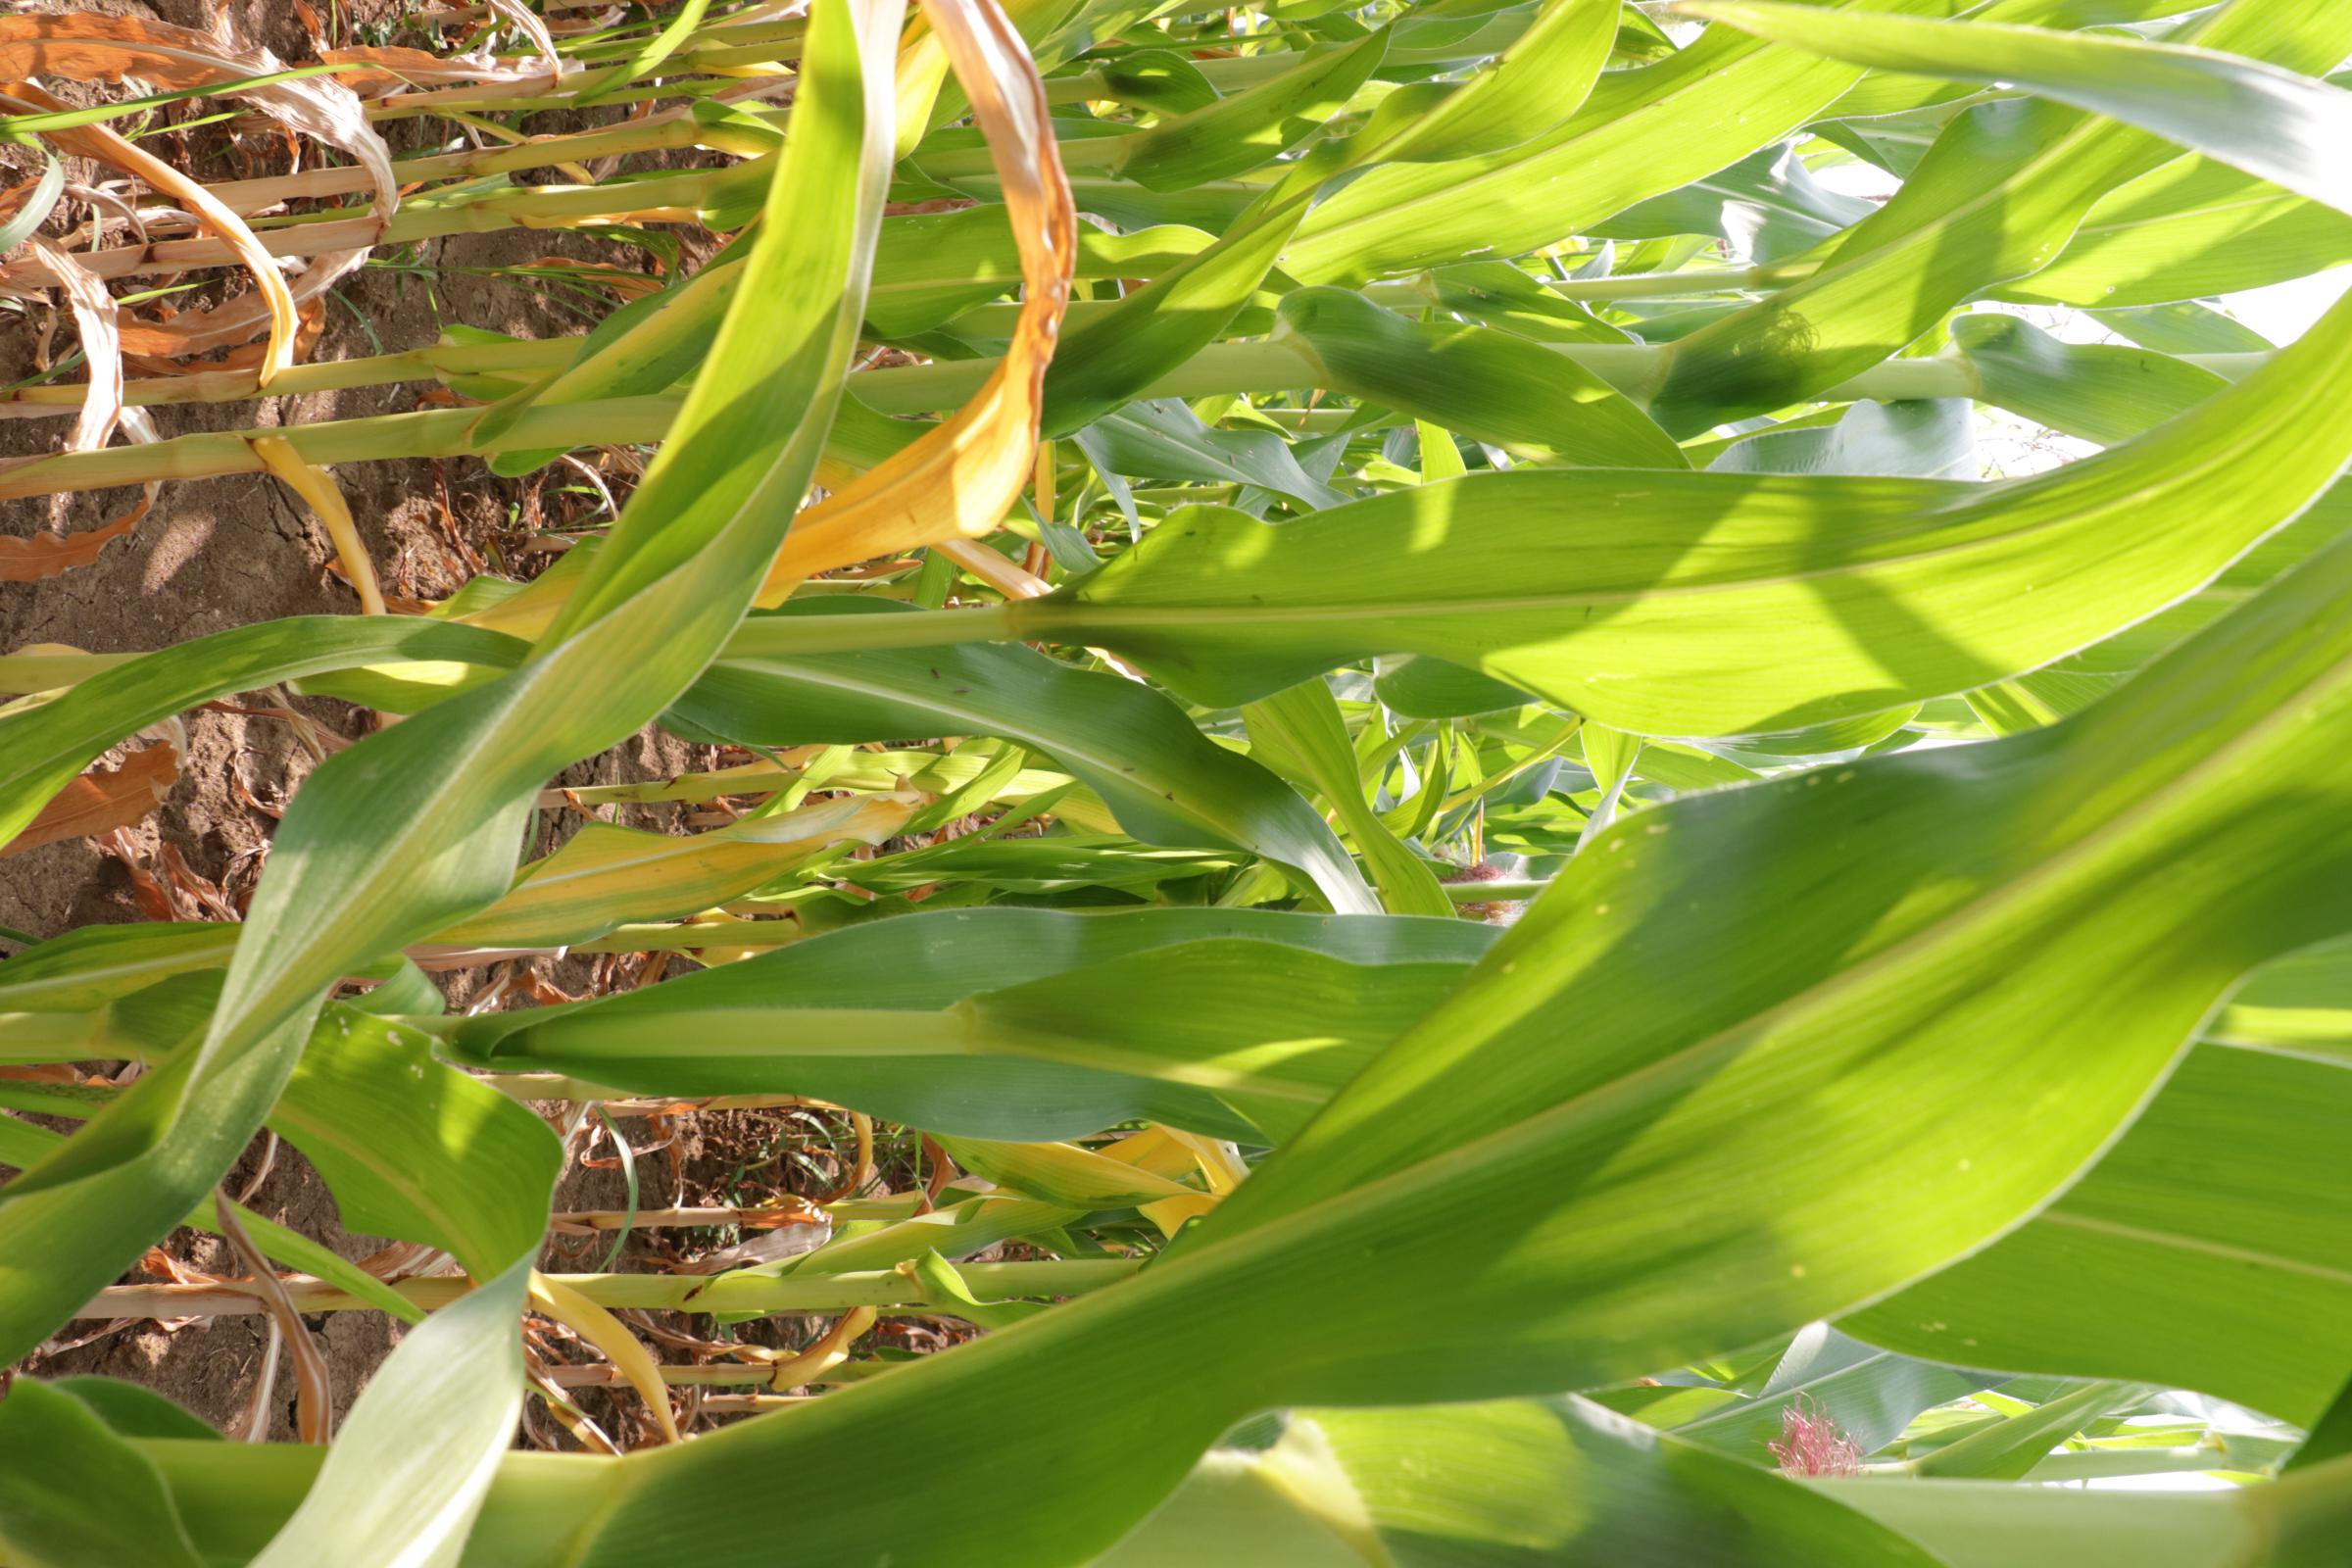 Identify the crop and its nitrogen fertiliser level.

maize, no added nitrogen
